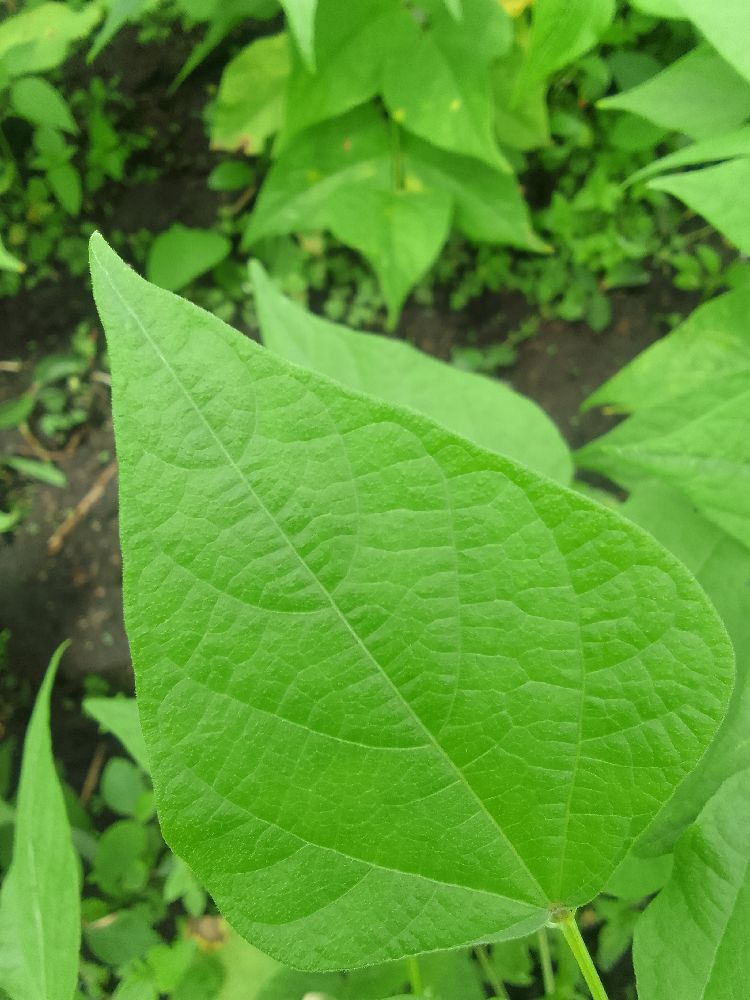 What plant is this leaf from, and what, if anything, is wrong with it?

common bean, healthy
